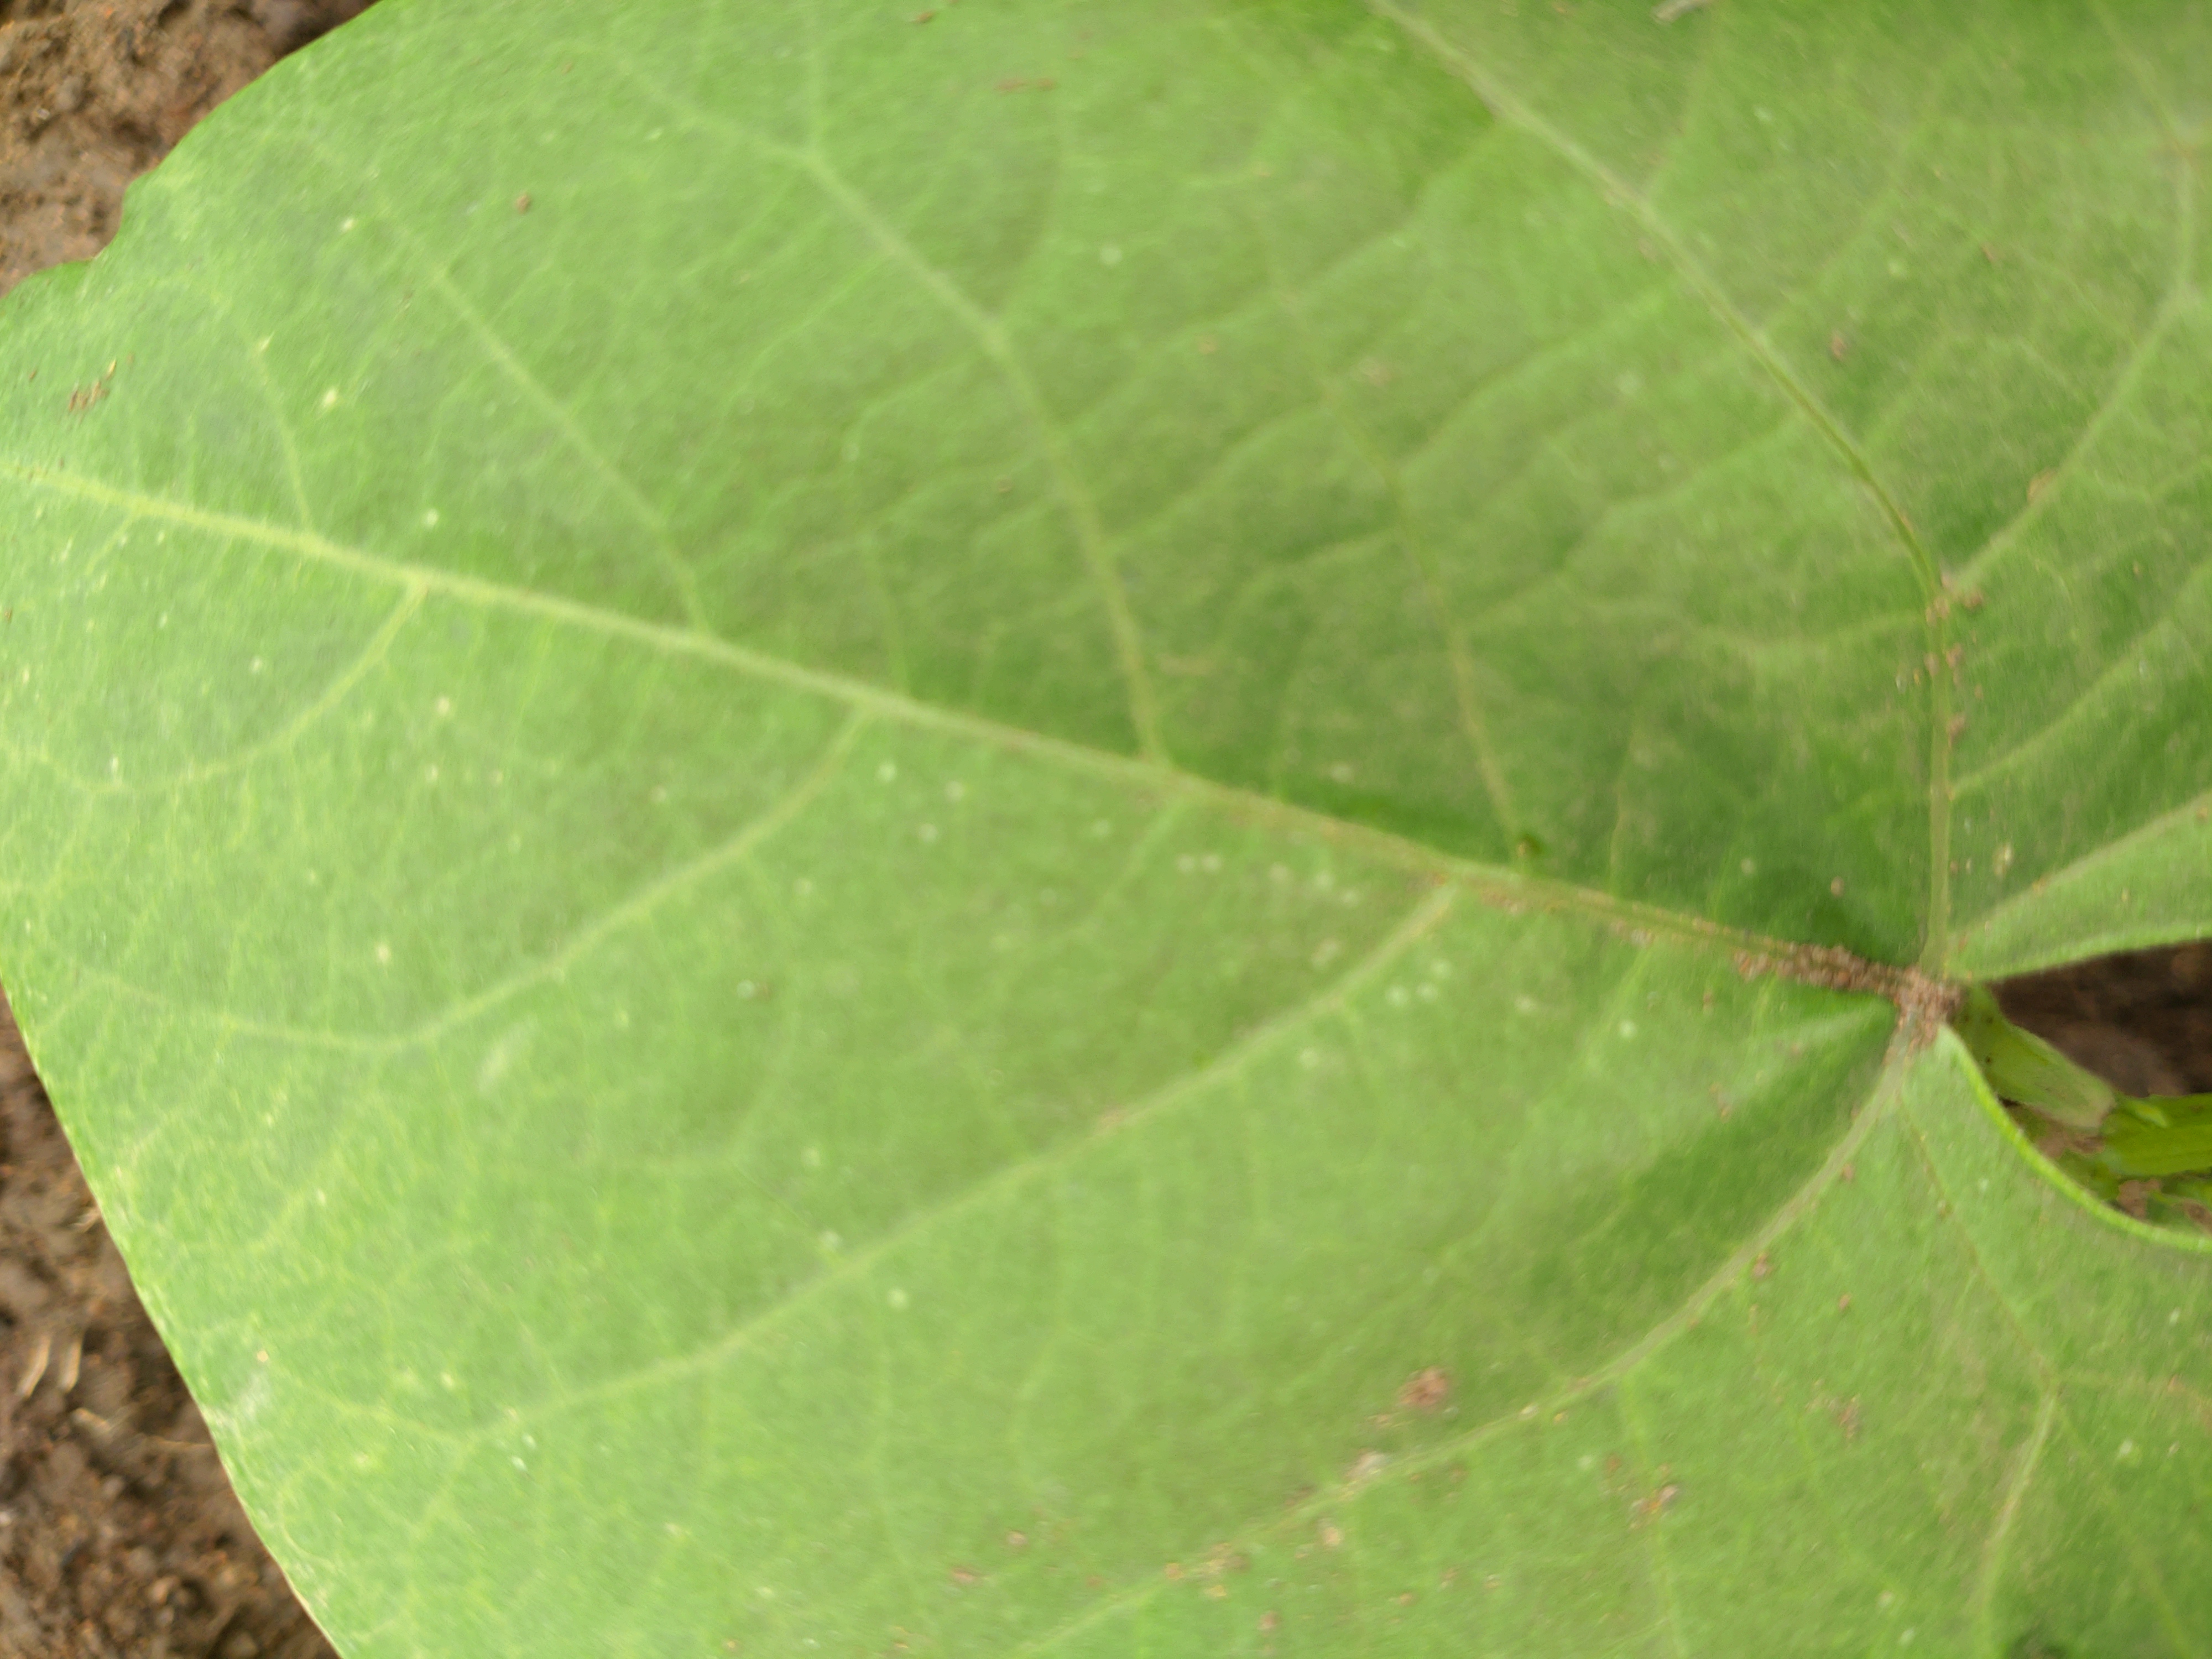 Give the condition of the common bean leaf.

healthy
